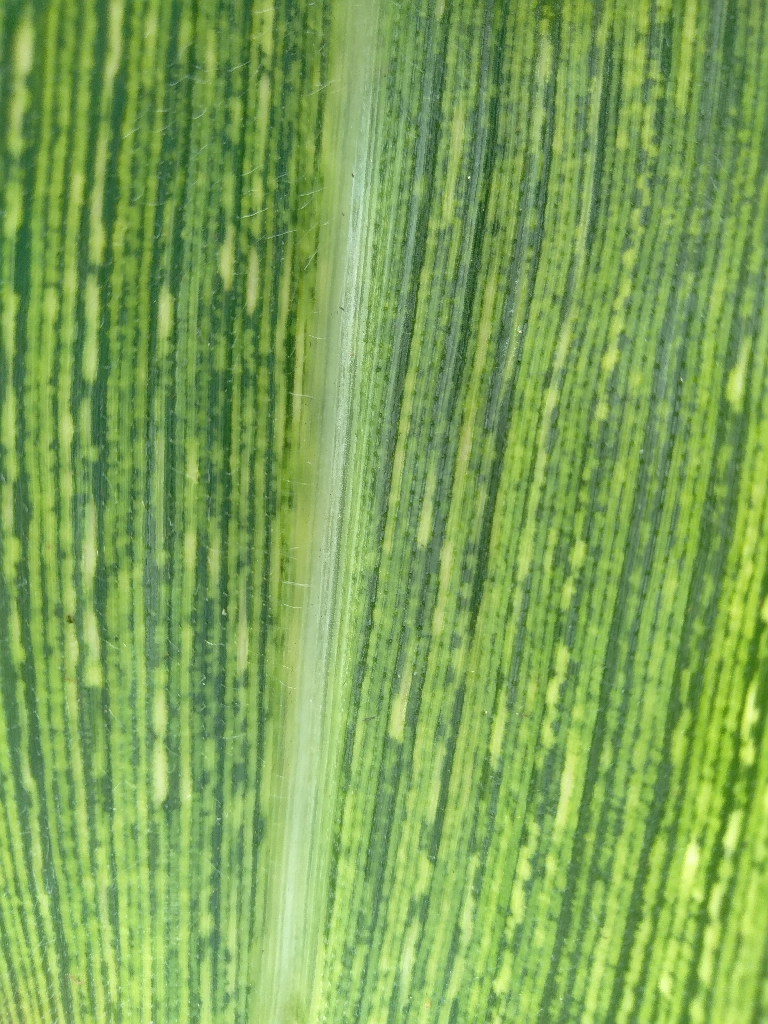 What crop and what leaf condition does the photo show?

maize, maize streak virus
